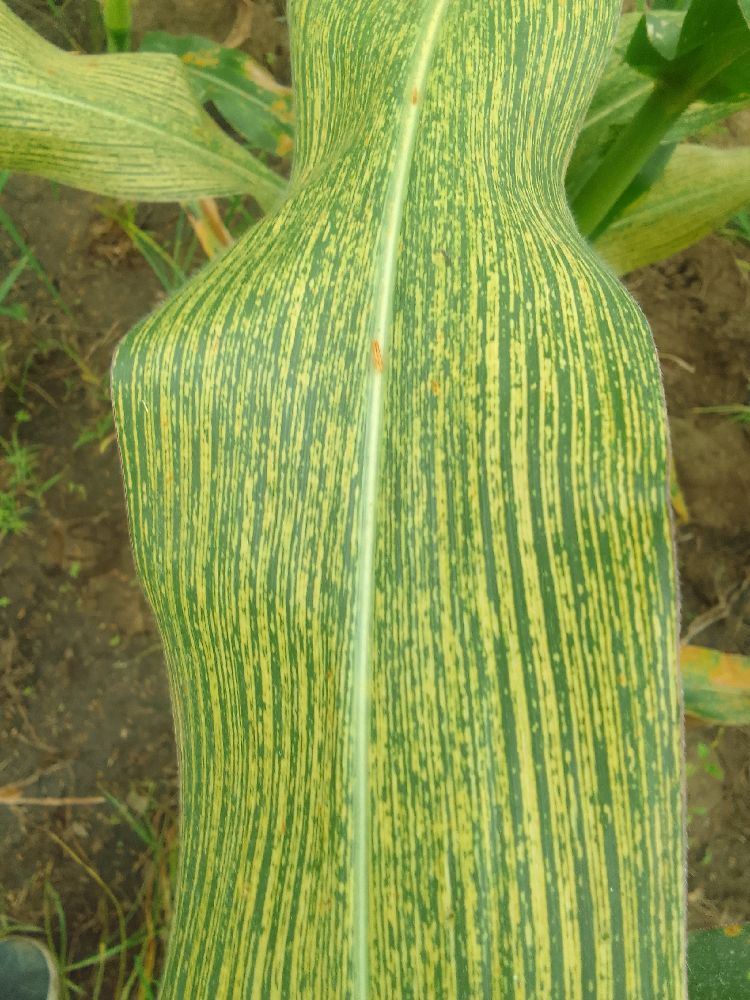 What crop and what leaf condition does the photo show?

maize, maize streak virus
